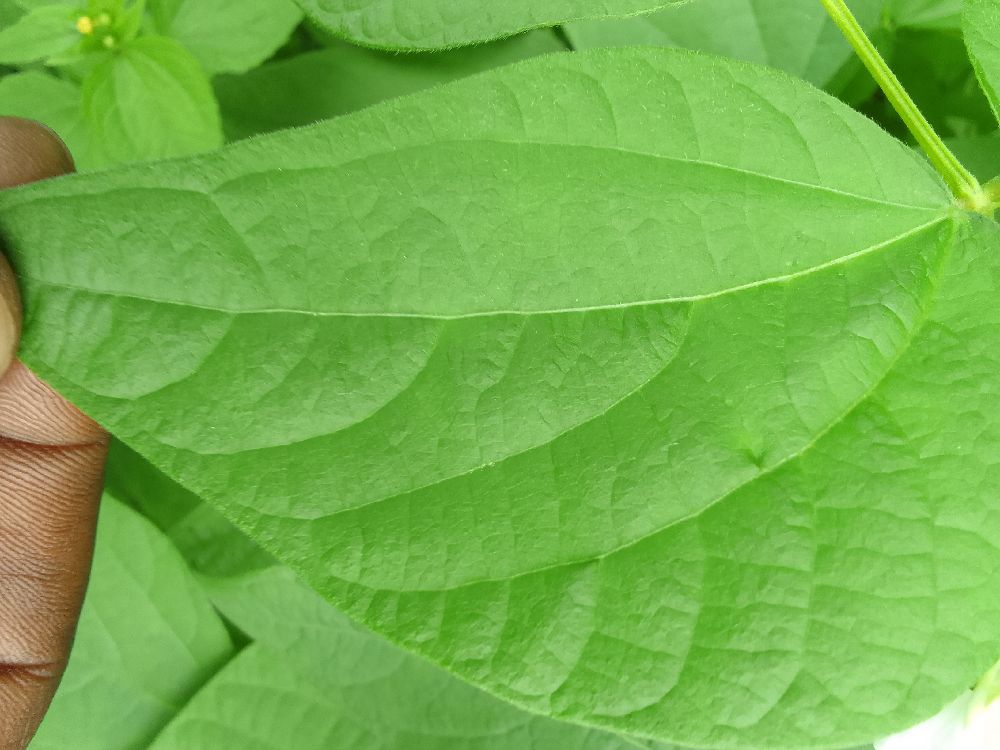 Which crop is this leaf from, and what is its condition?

common bean, healthy
